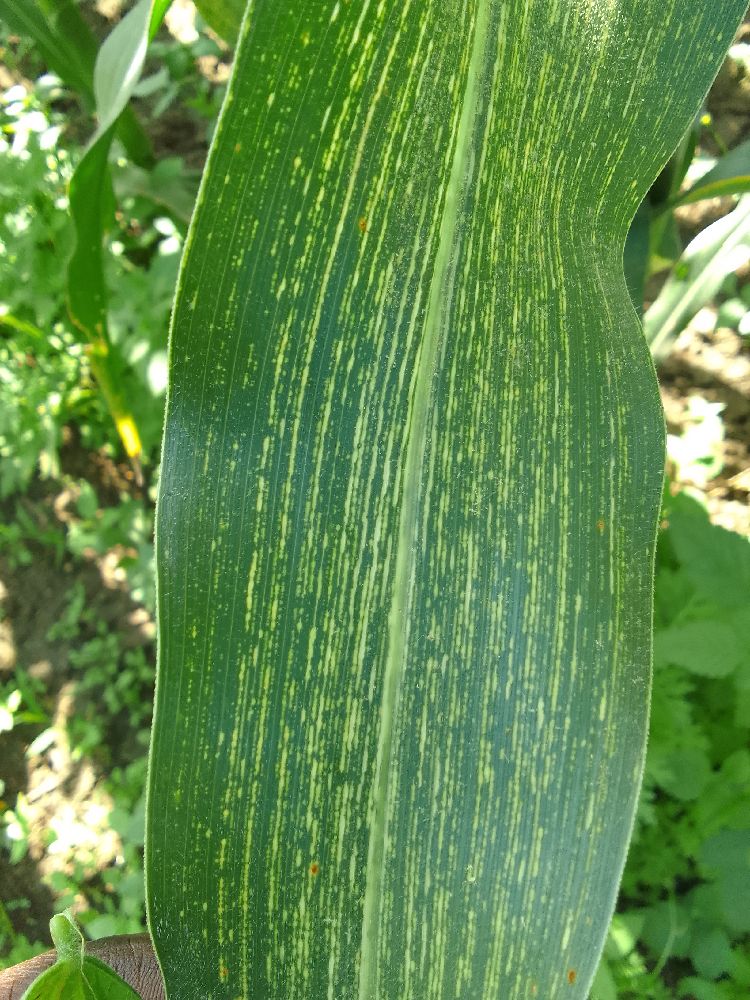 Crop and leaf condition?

maize, maize streak virus
